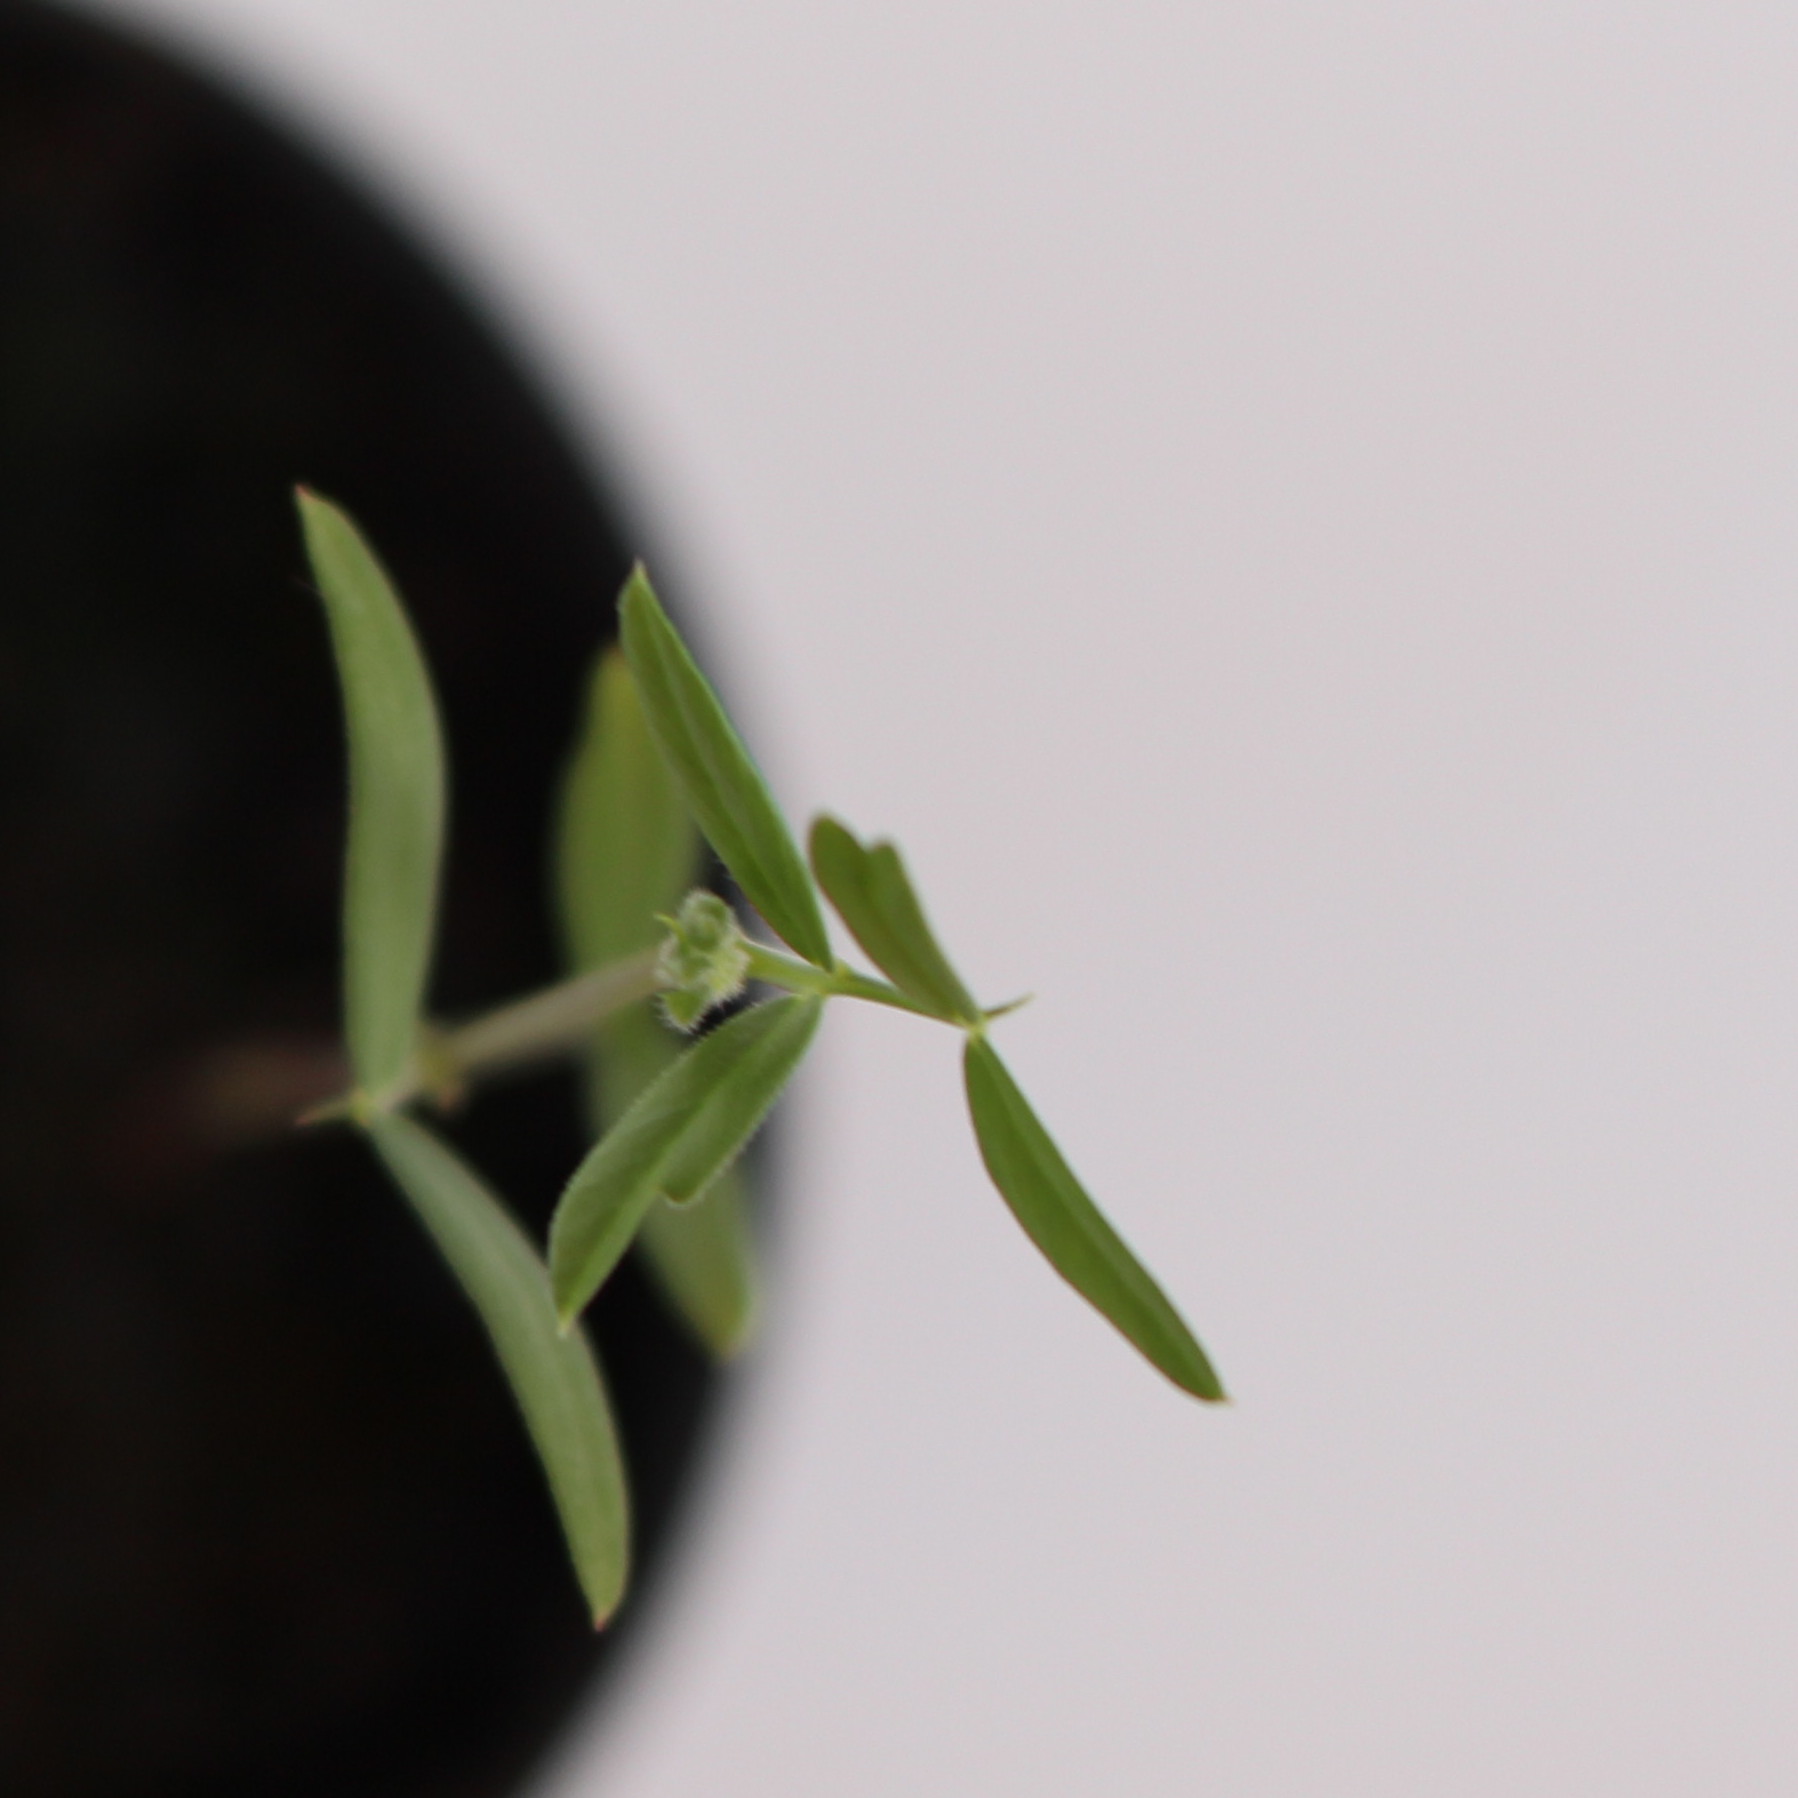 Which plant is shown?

Vicia sativa
